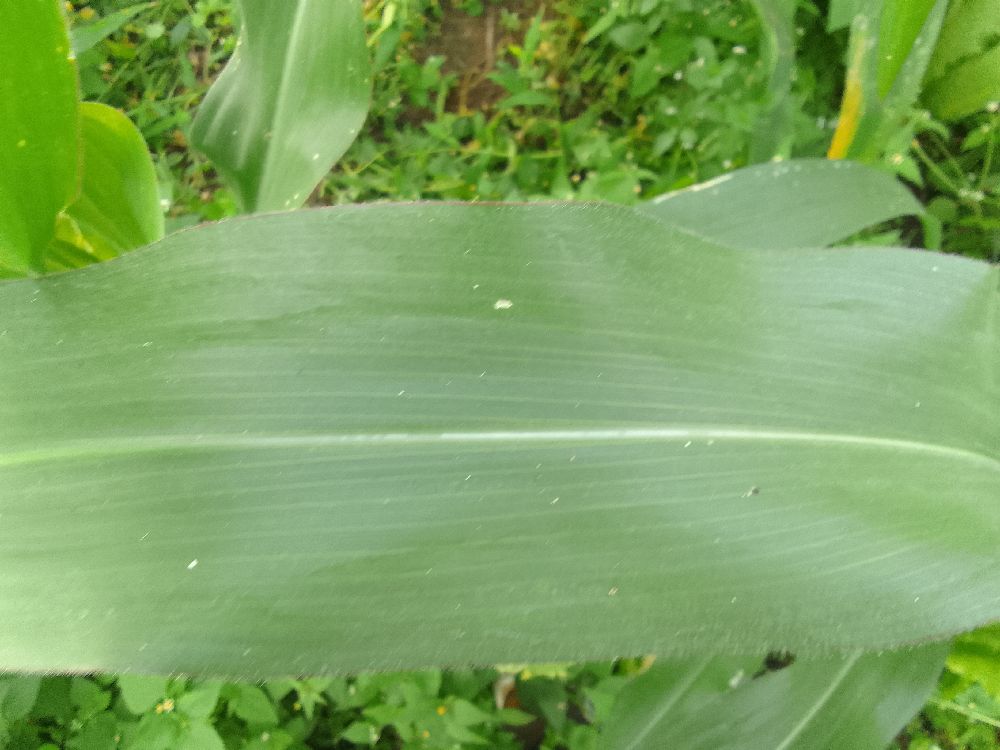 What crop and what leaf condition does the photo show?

maize, healthy
